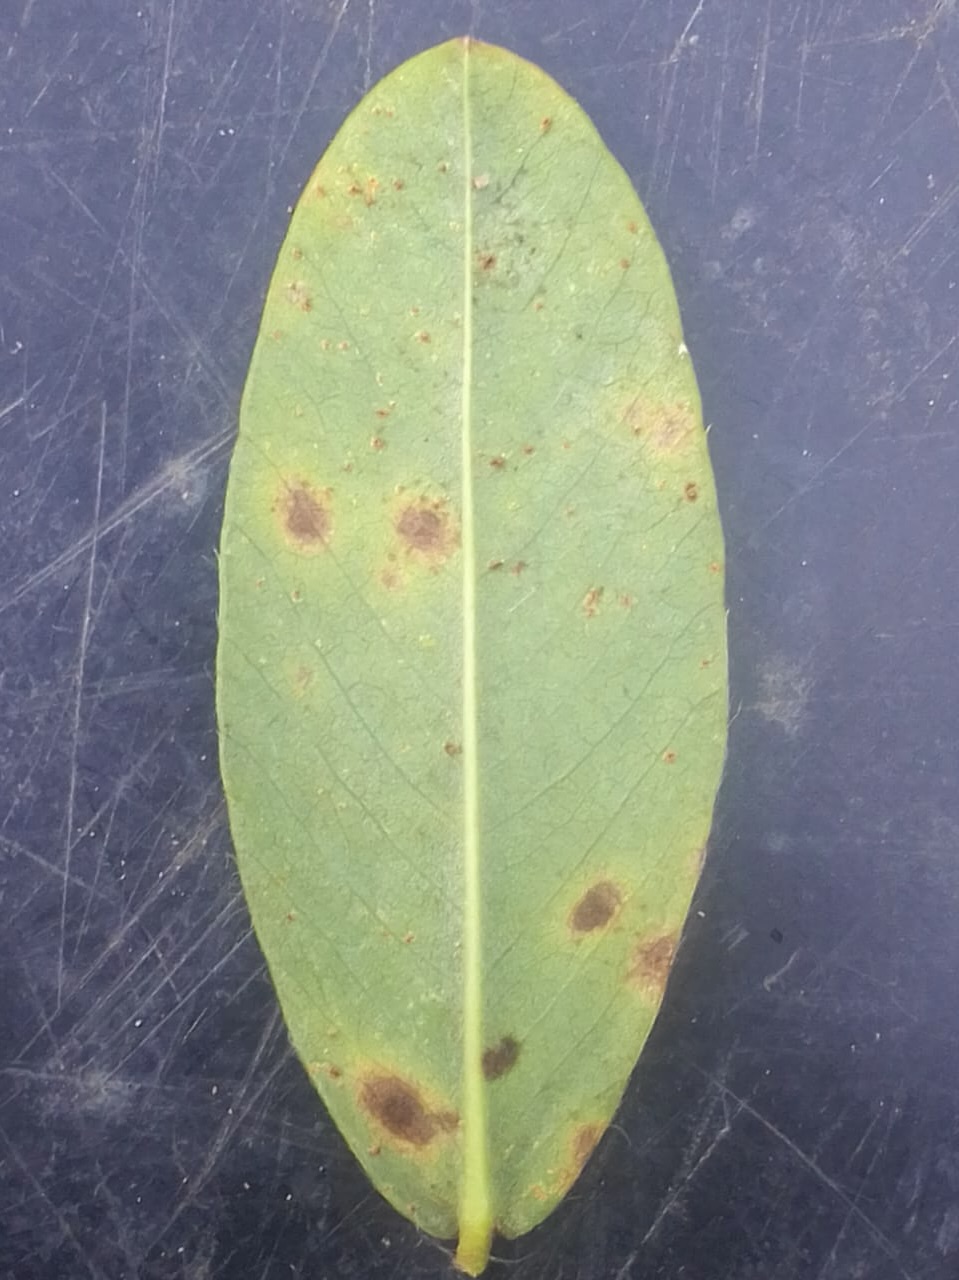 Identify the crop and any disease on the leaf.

peanut, passalora arachidicola
